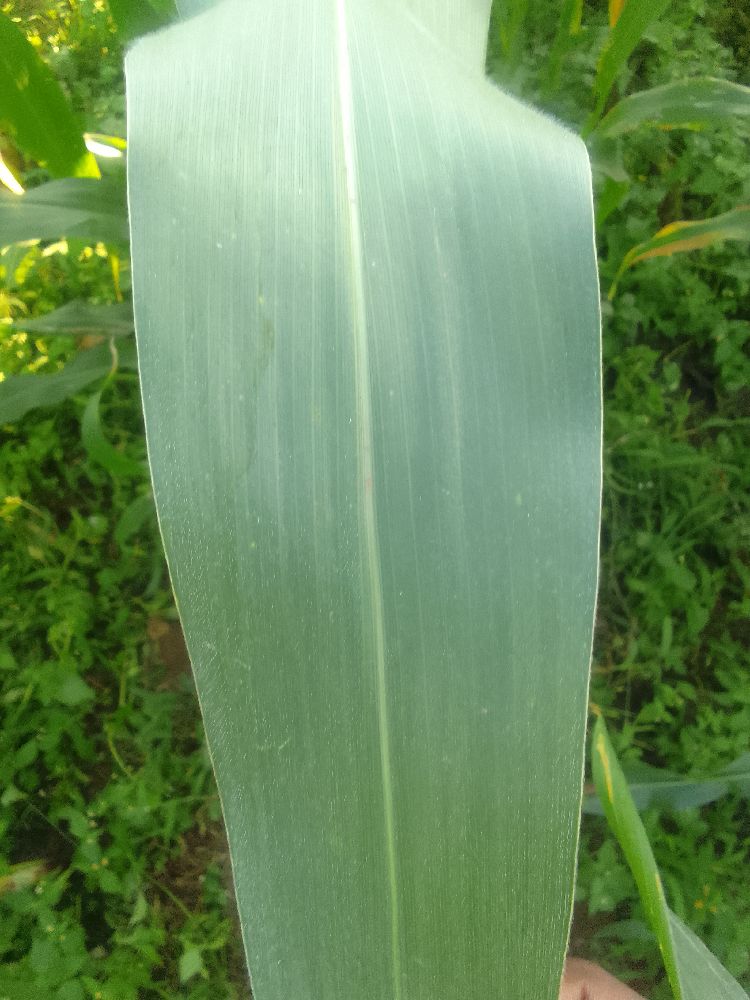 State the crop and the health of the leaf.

maize, healthy
